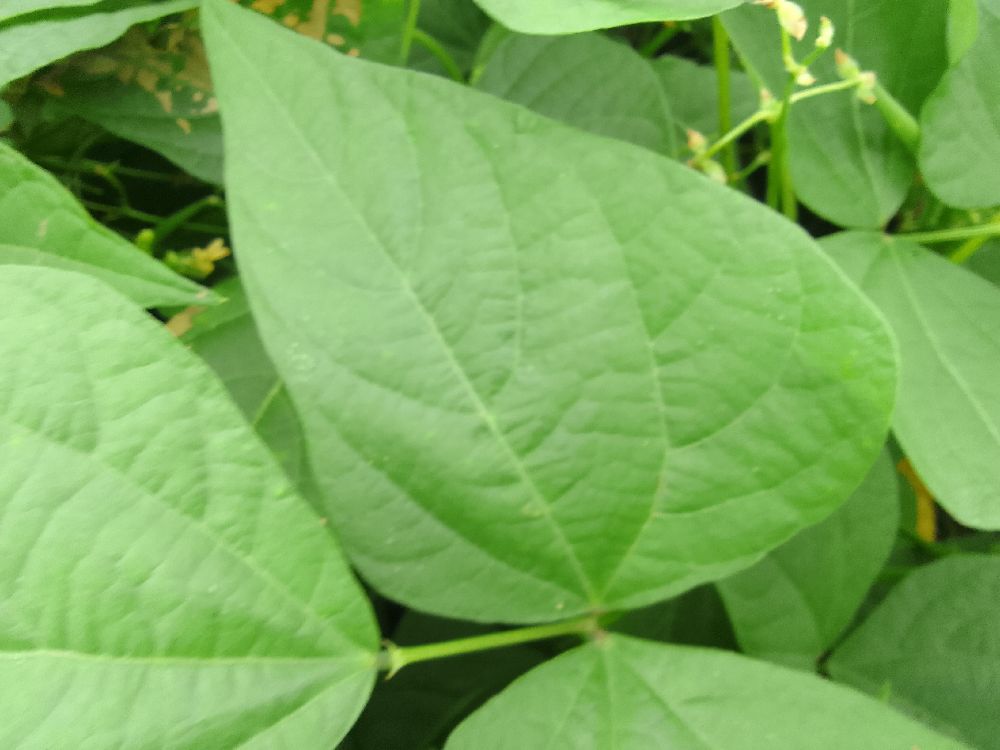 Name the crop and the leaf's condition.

common bean, healthy
